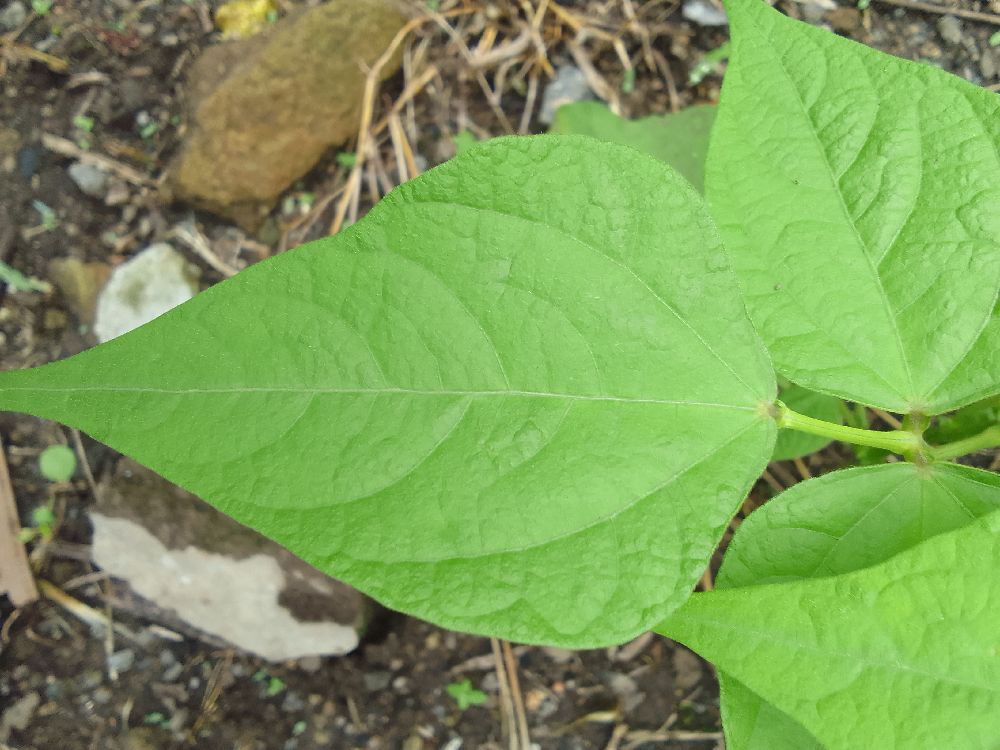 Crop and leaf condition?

common bean, healthy
